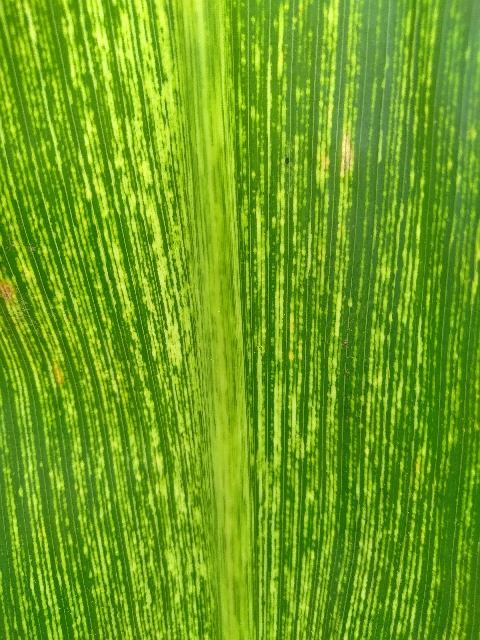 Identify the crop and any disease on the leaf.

maize, maize streak virus
